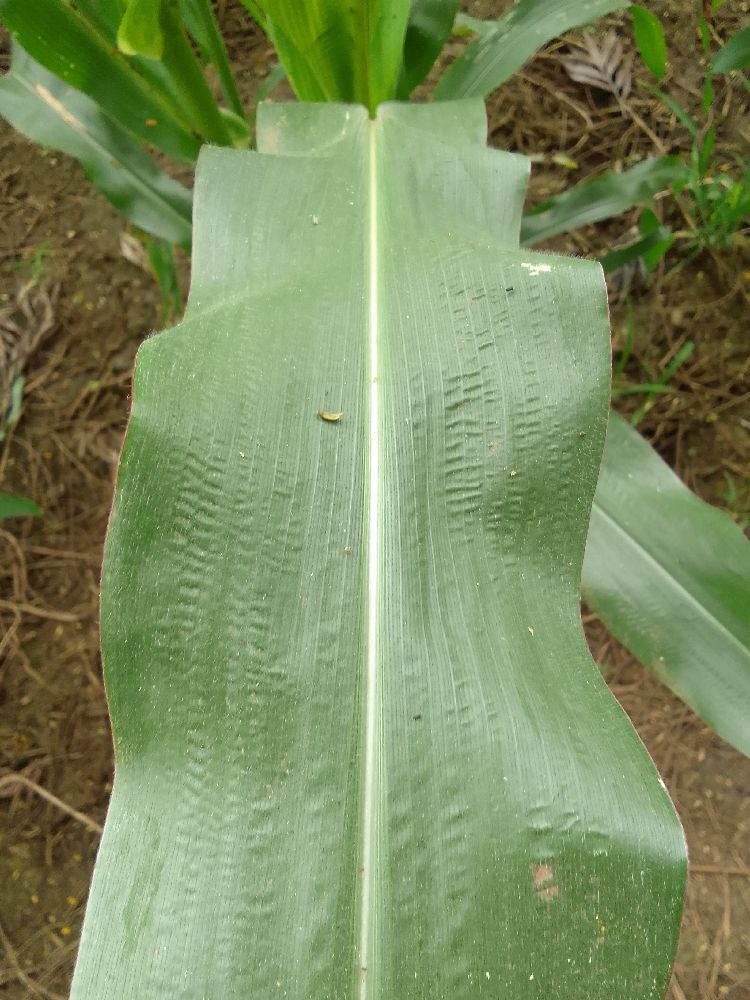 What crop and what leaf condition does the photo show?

maize, healthy
